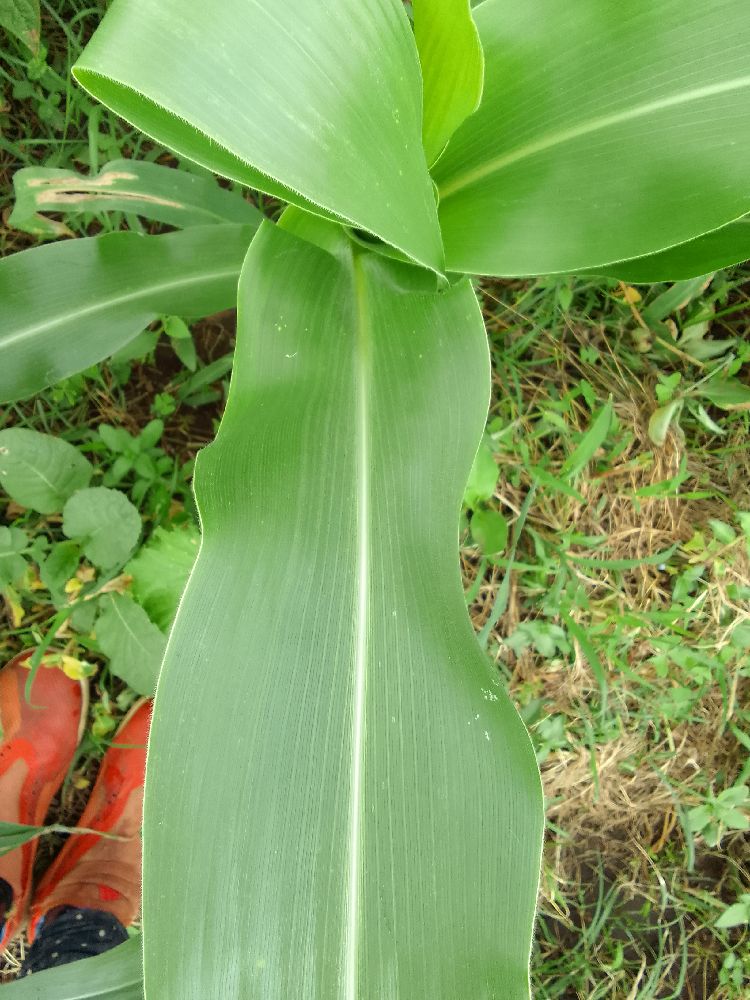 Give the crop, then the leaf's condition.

maize, healthy
